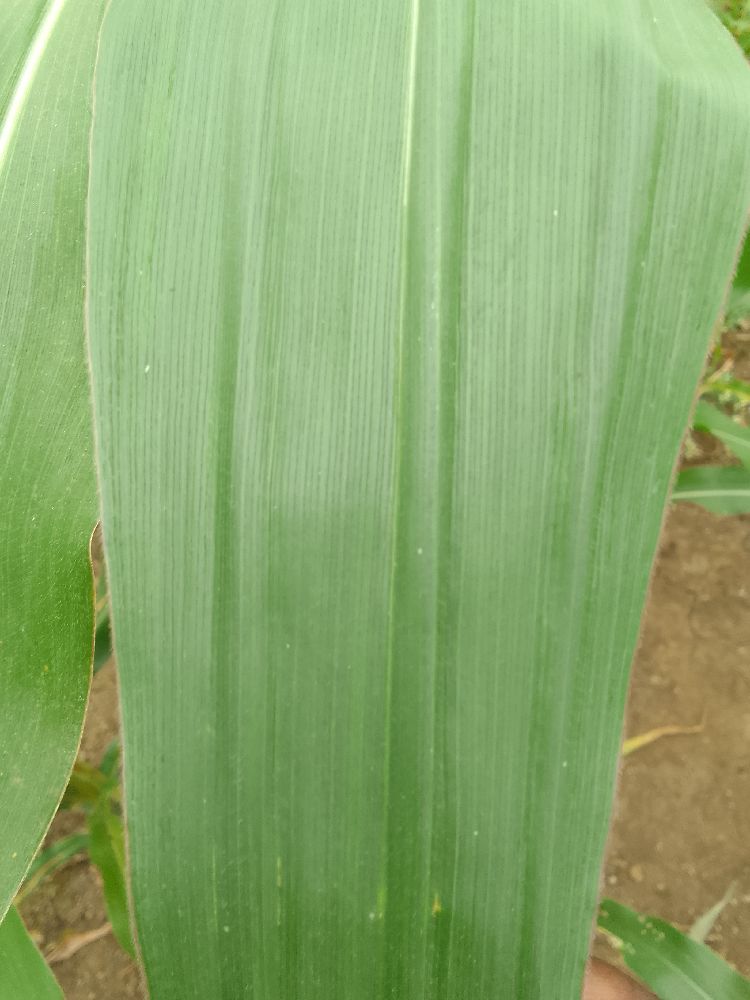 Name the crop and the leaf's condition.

maize, healthy
